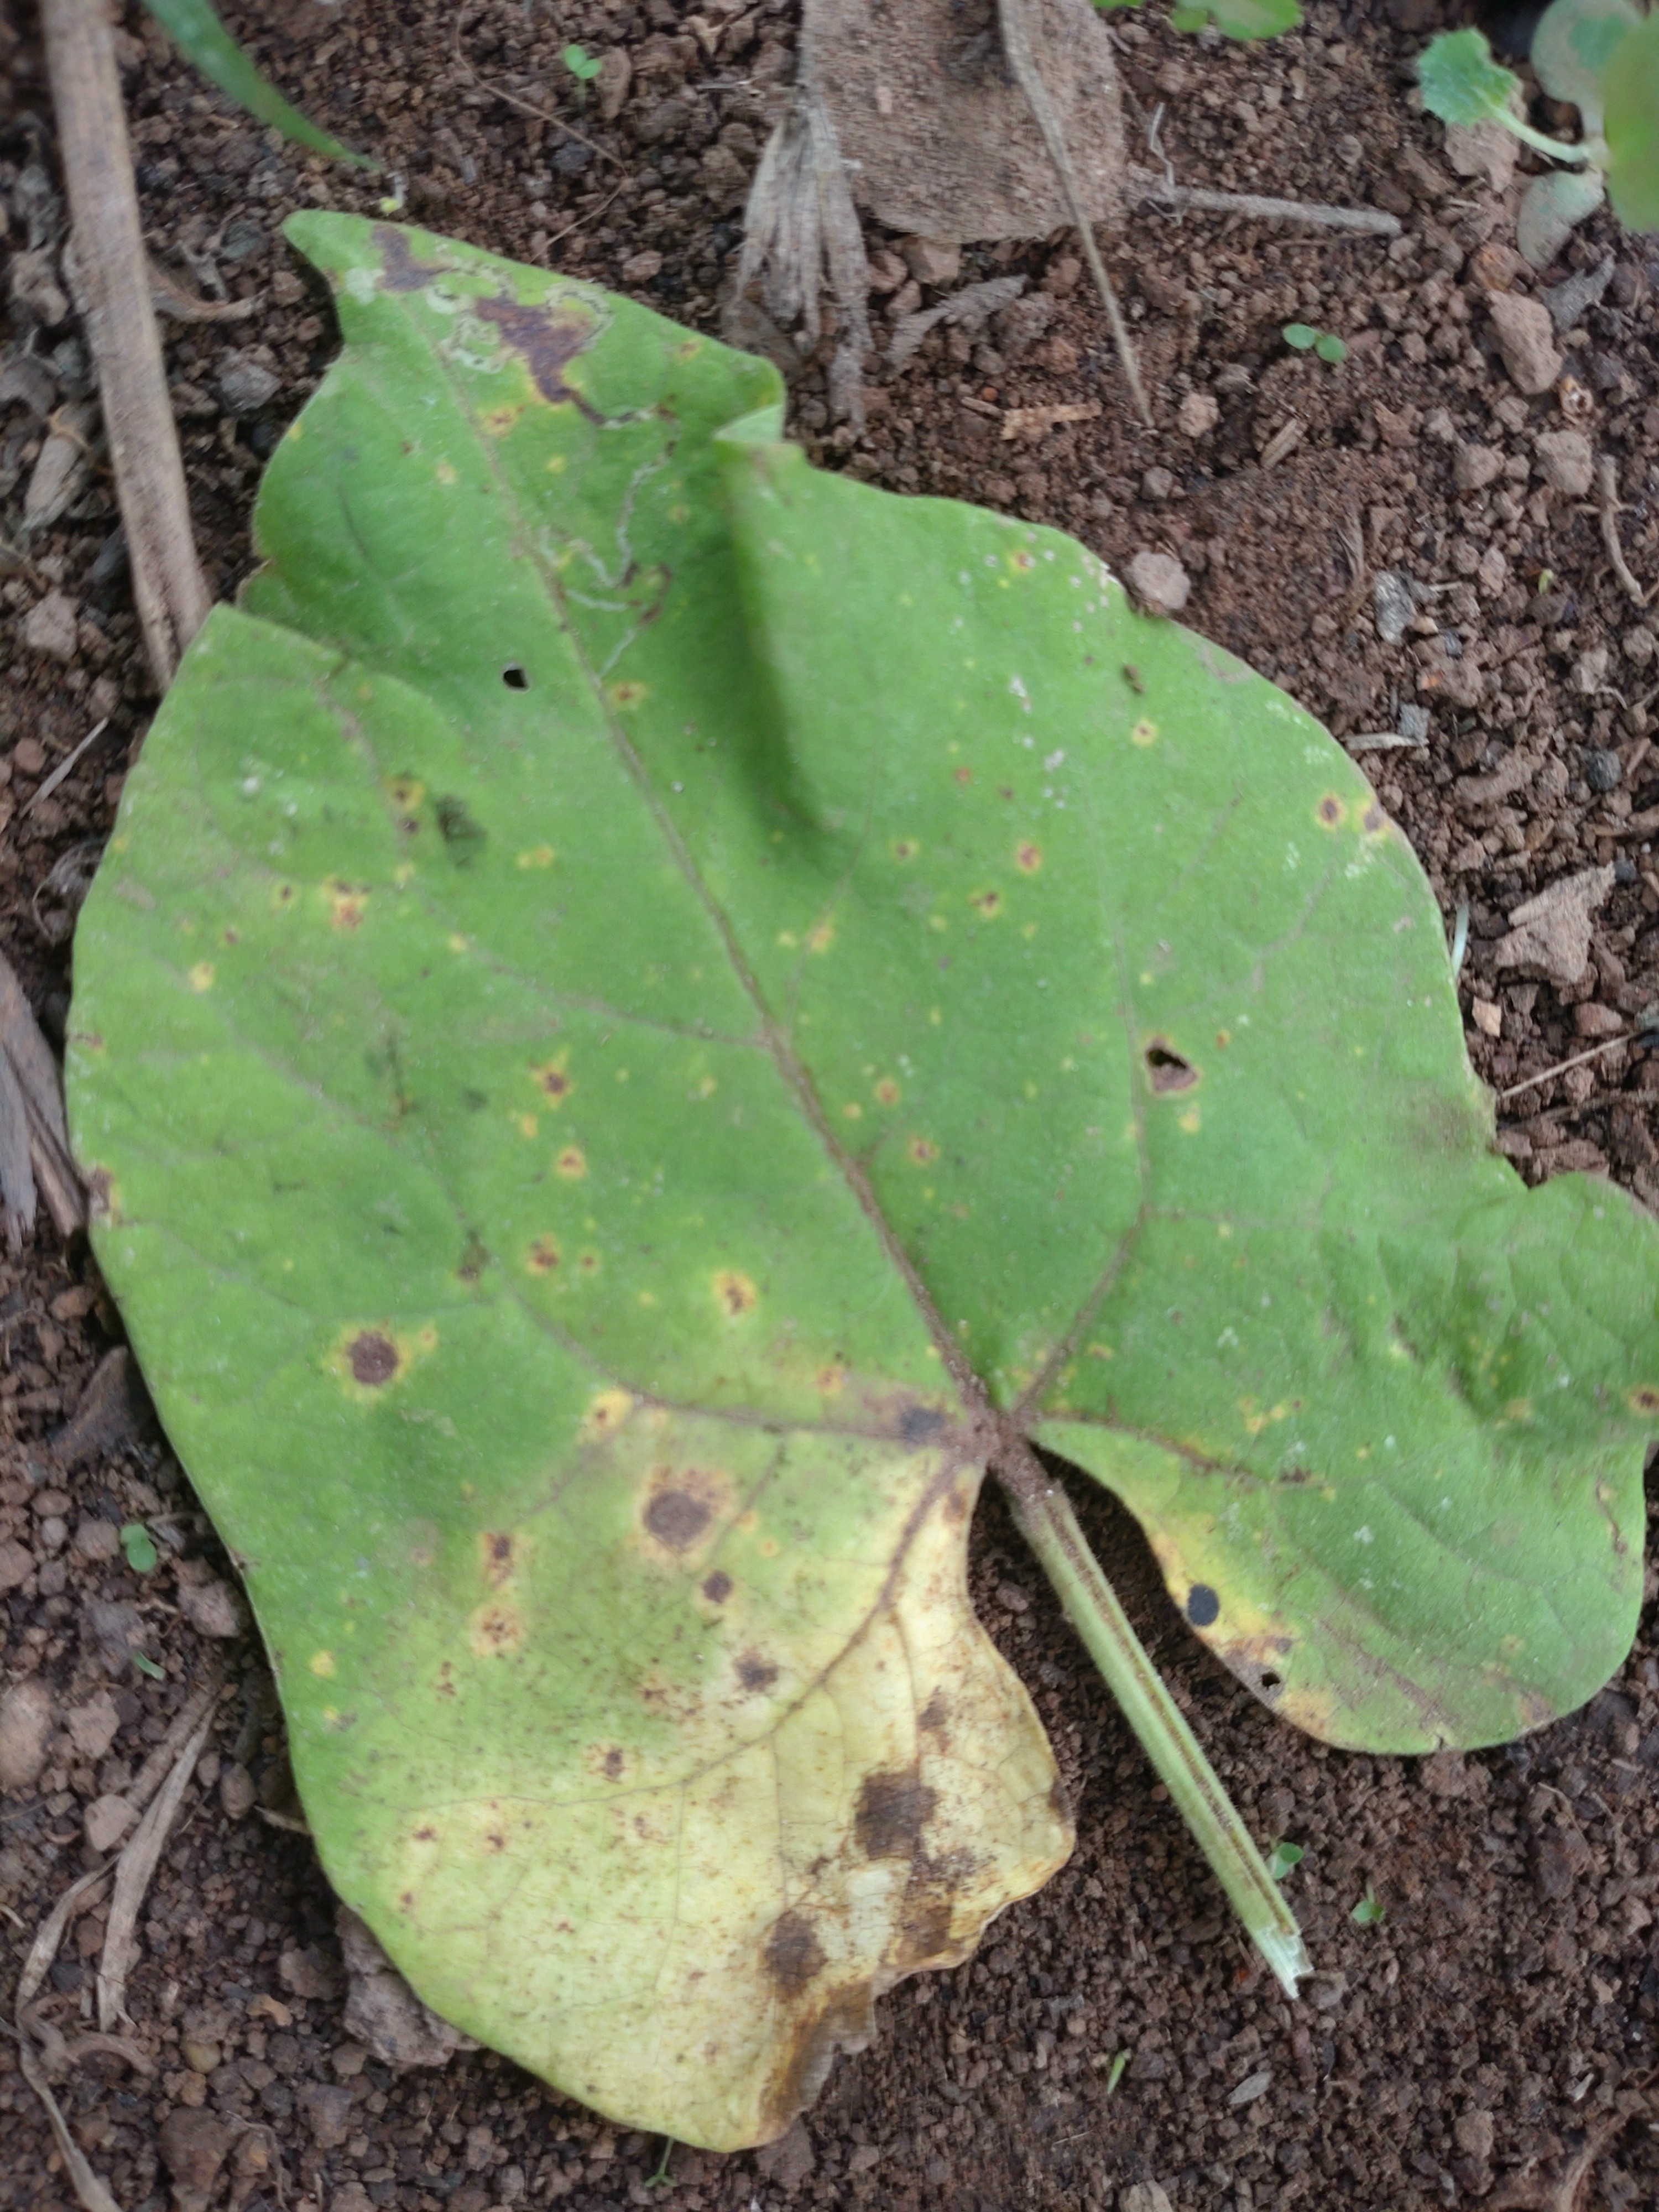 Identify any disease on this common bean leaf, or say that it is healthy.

rust
